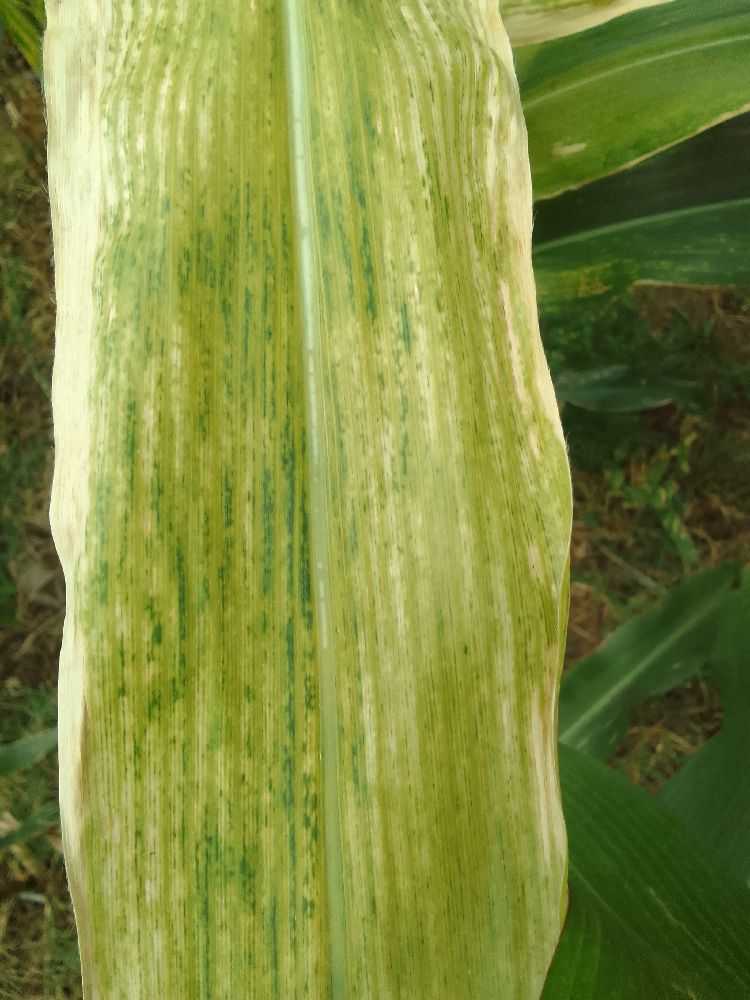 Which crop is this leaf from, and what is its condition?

maize, maize lethal necrosis
